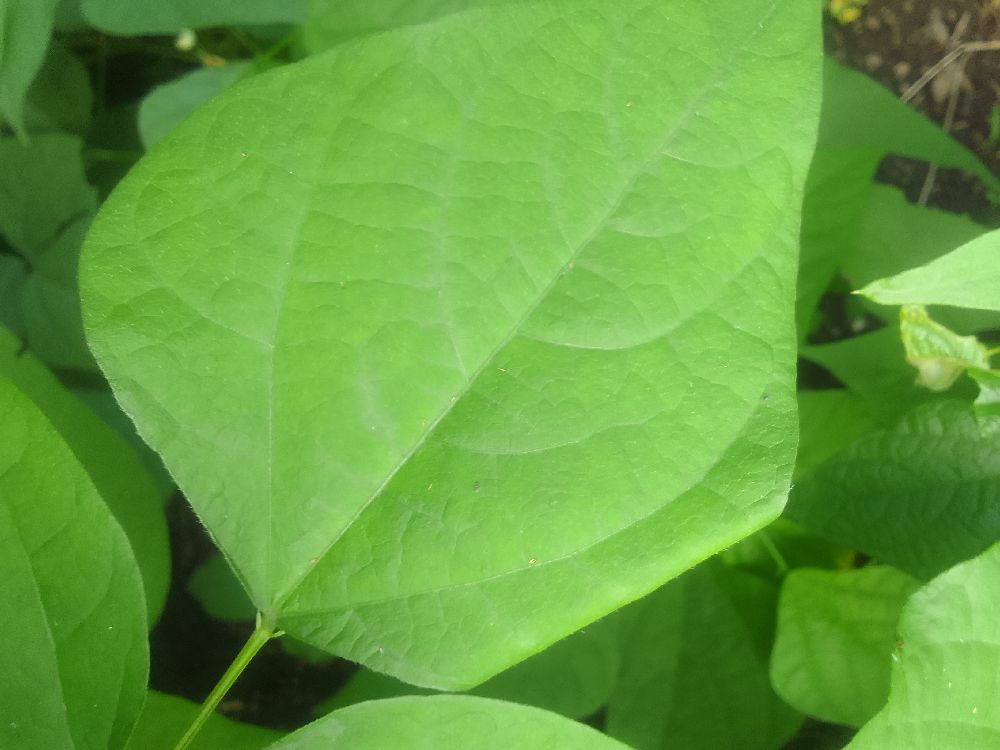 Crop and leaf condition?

common bean, healthy
